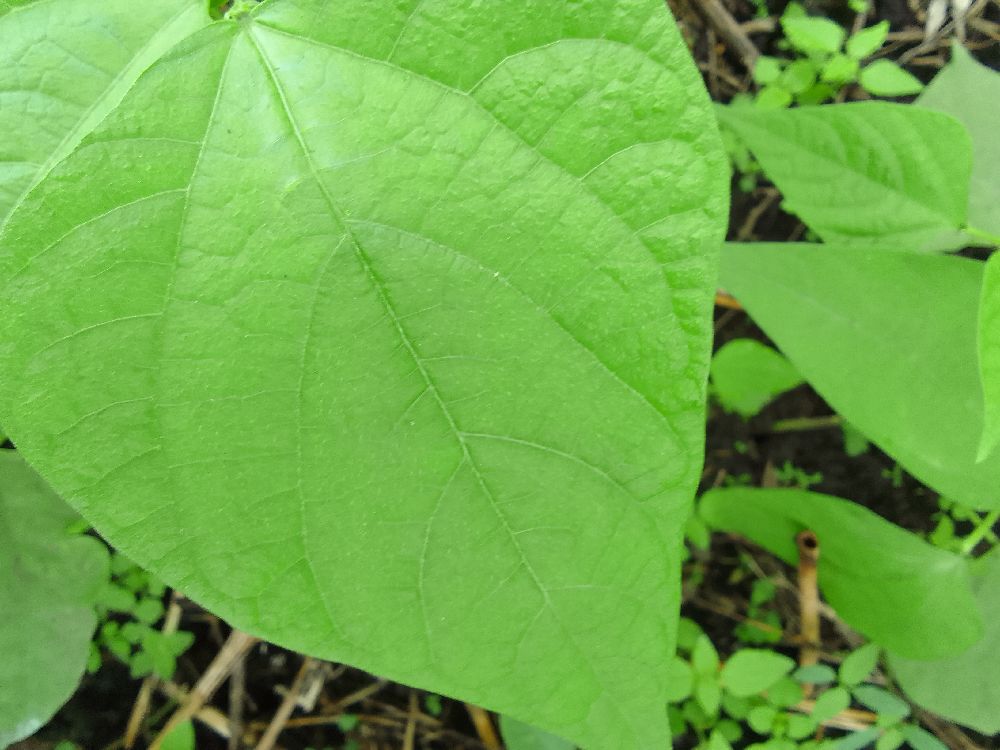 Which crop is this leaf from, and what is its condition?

common bean, healthy
